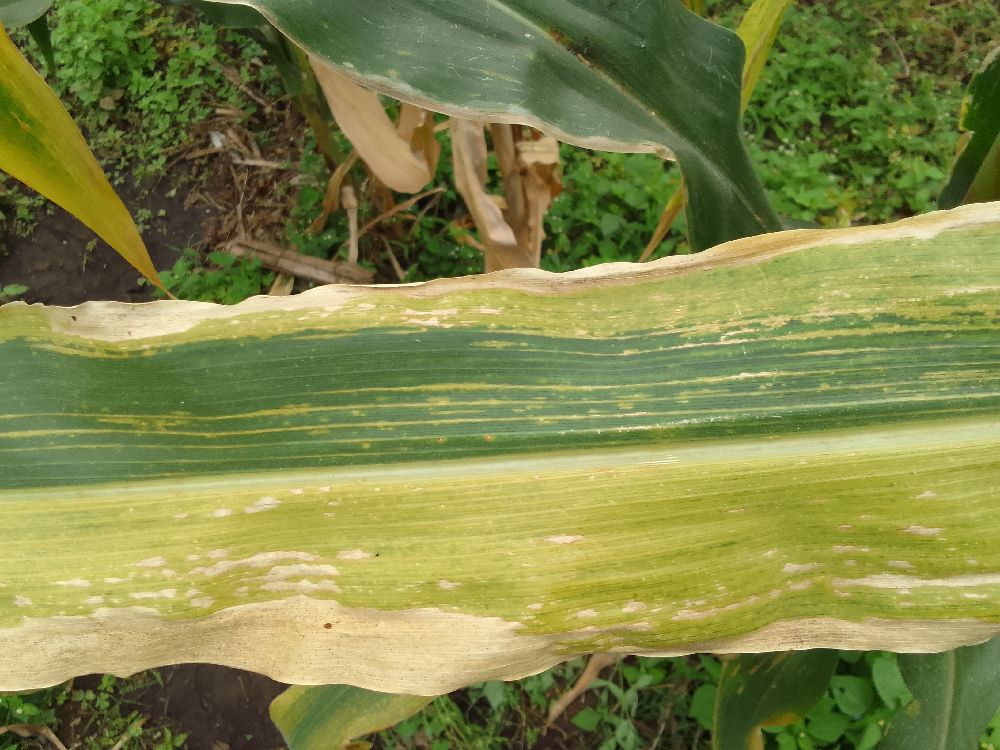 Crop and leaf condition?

maize, maize lethal necrosis
